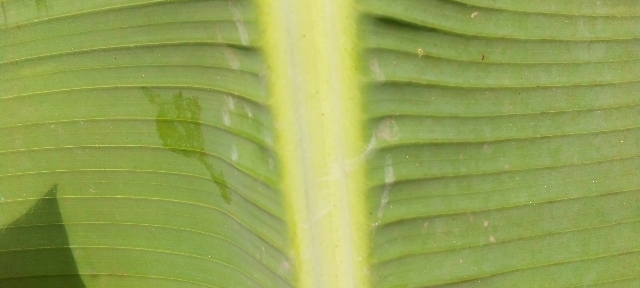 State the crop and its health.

banana, healthy
